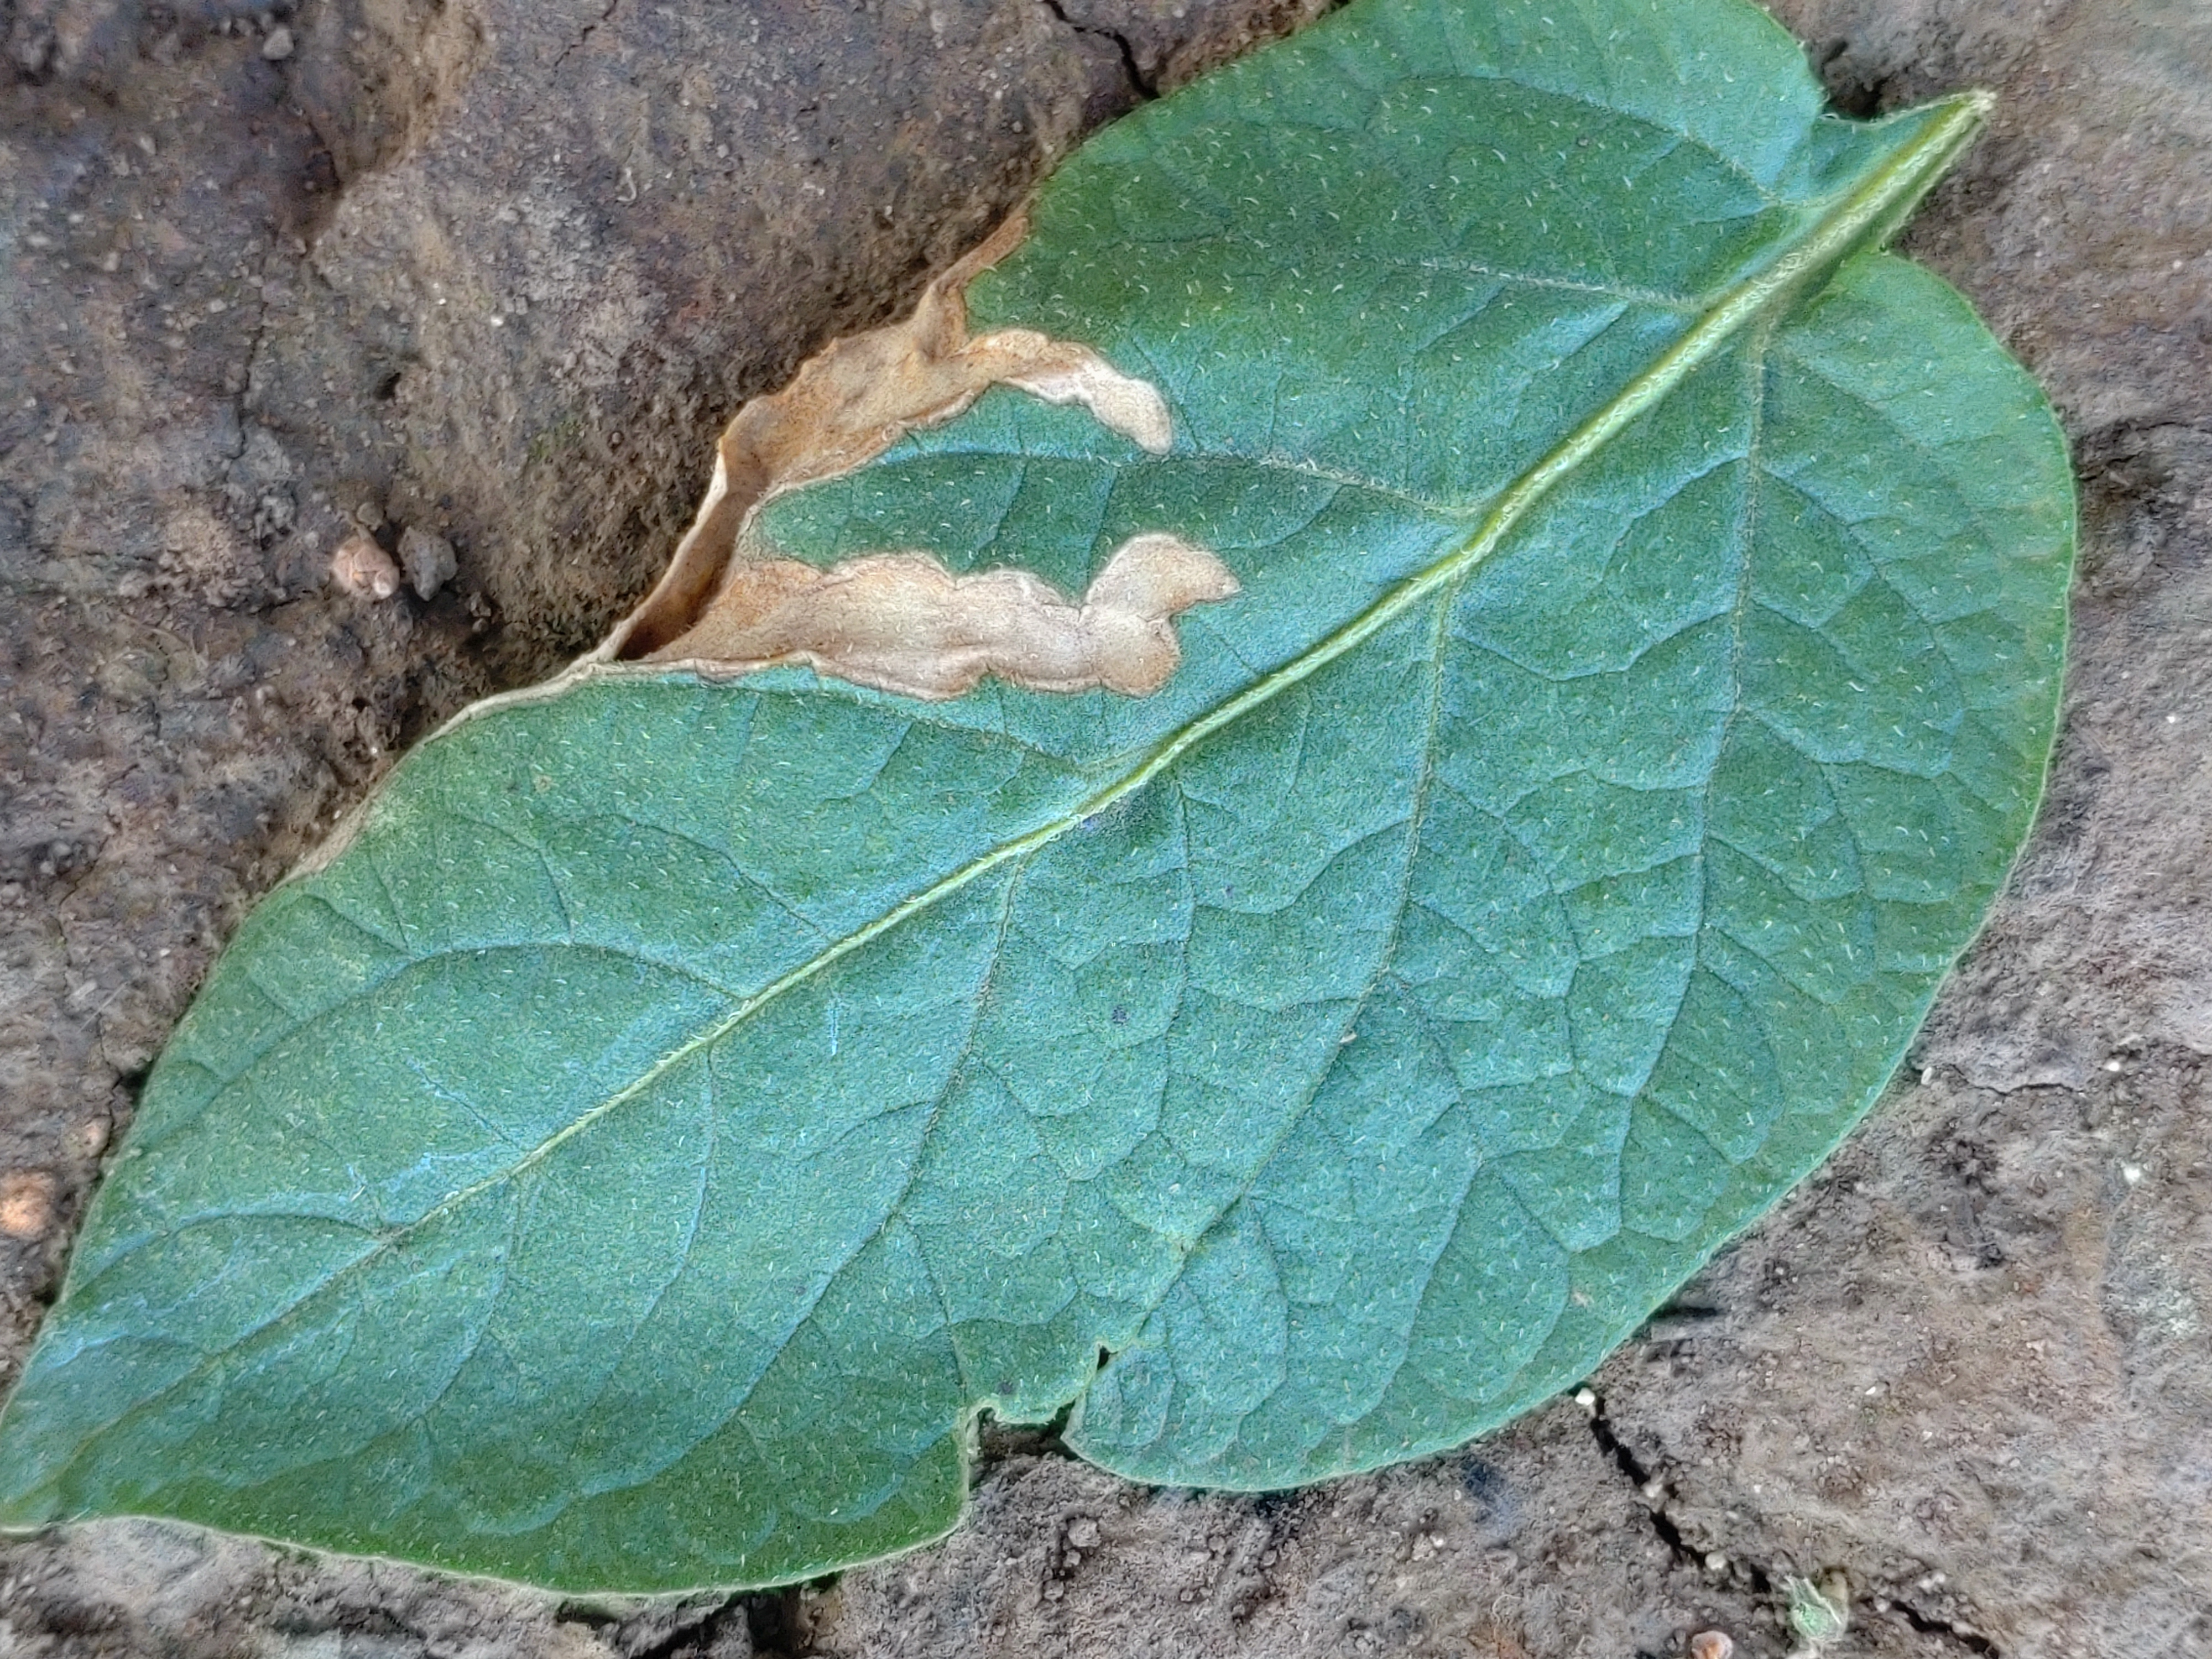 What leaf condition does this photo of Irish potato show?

early blight
